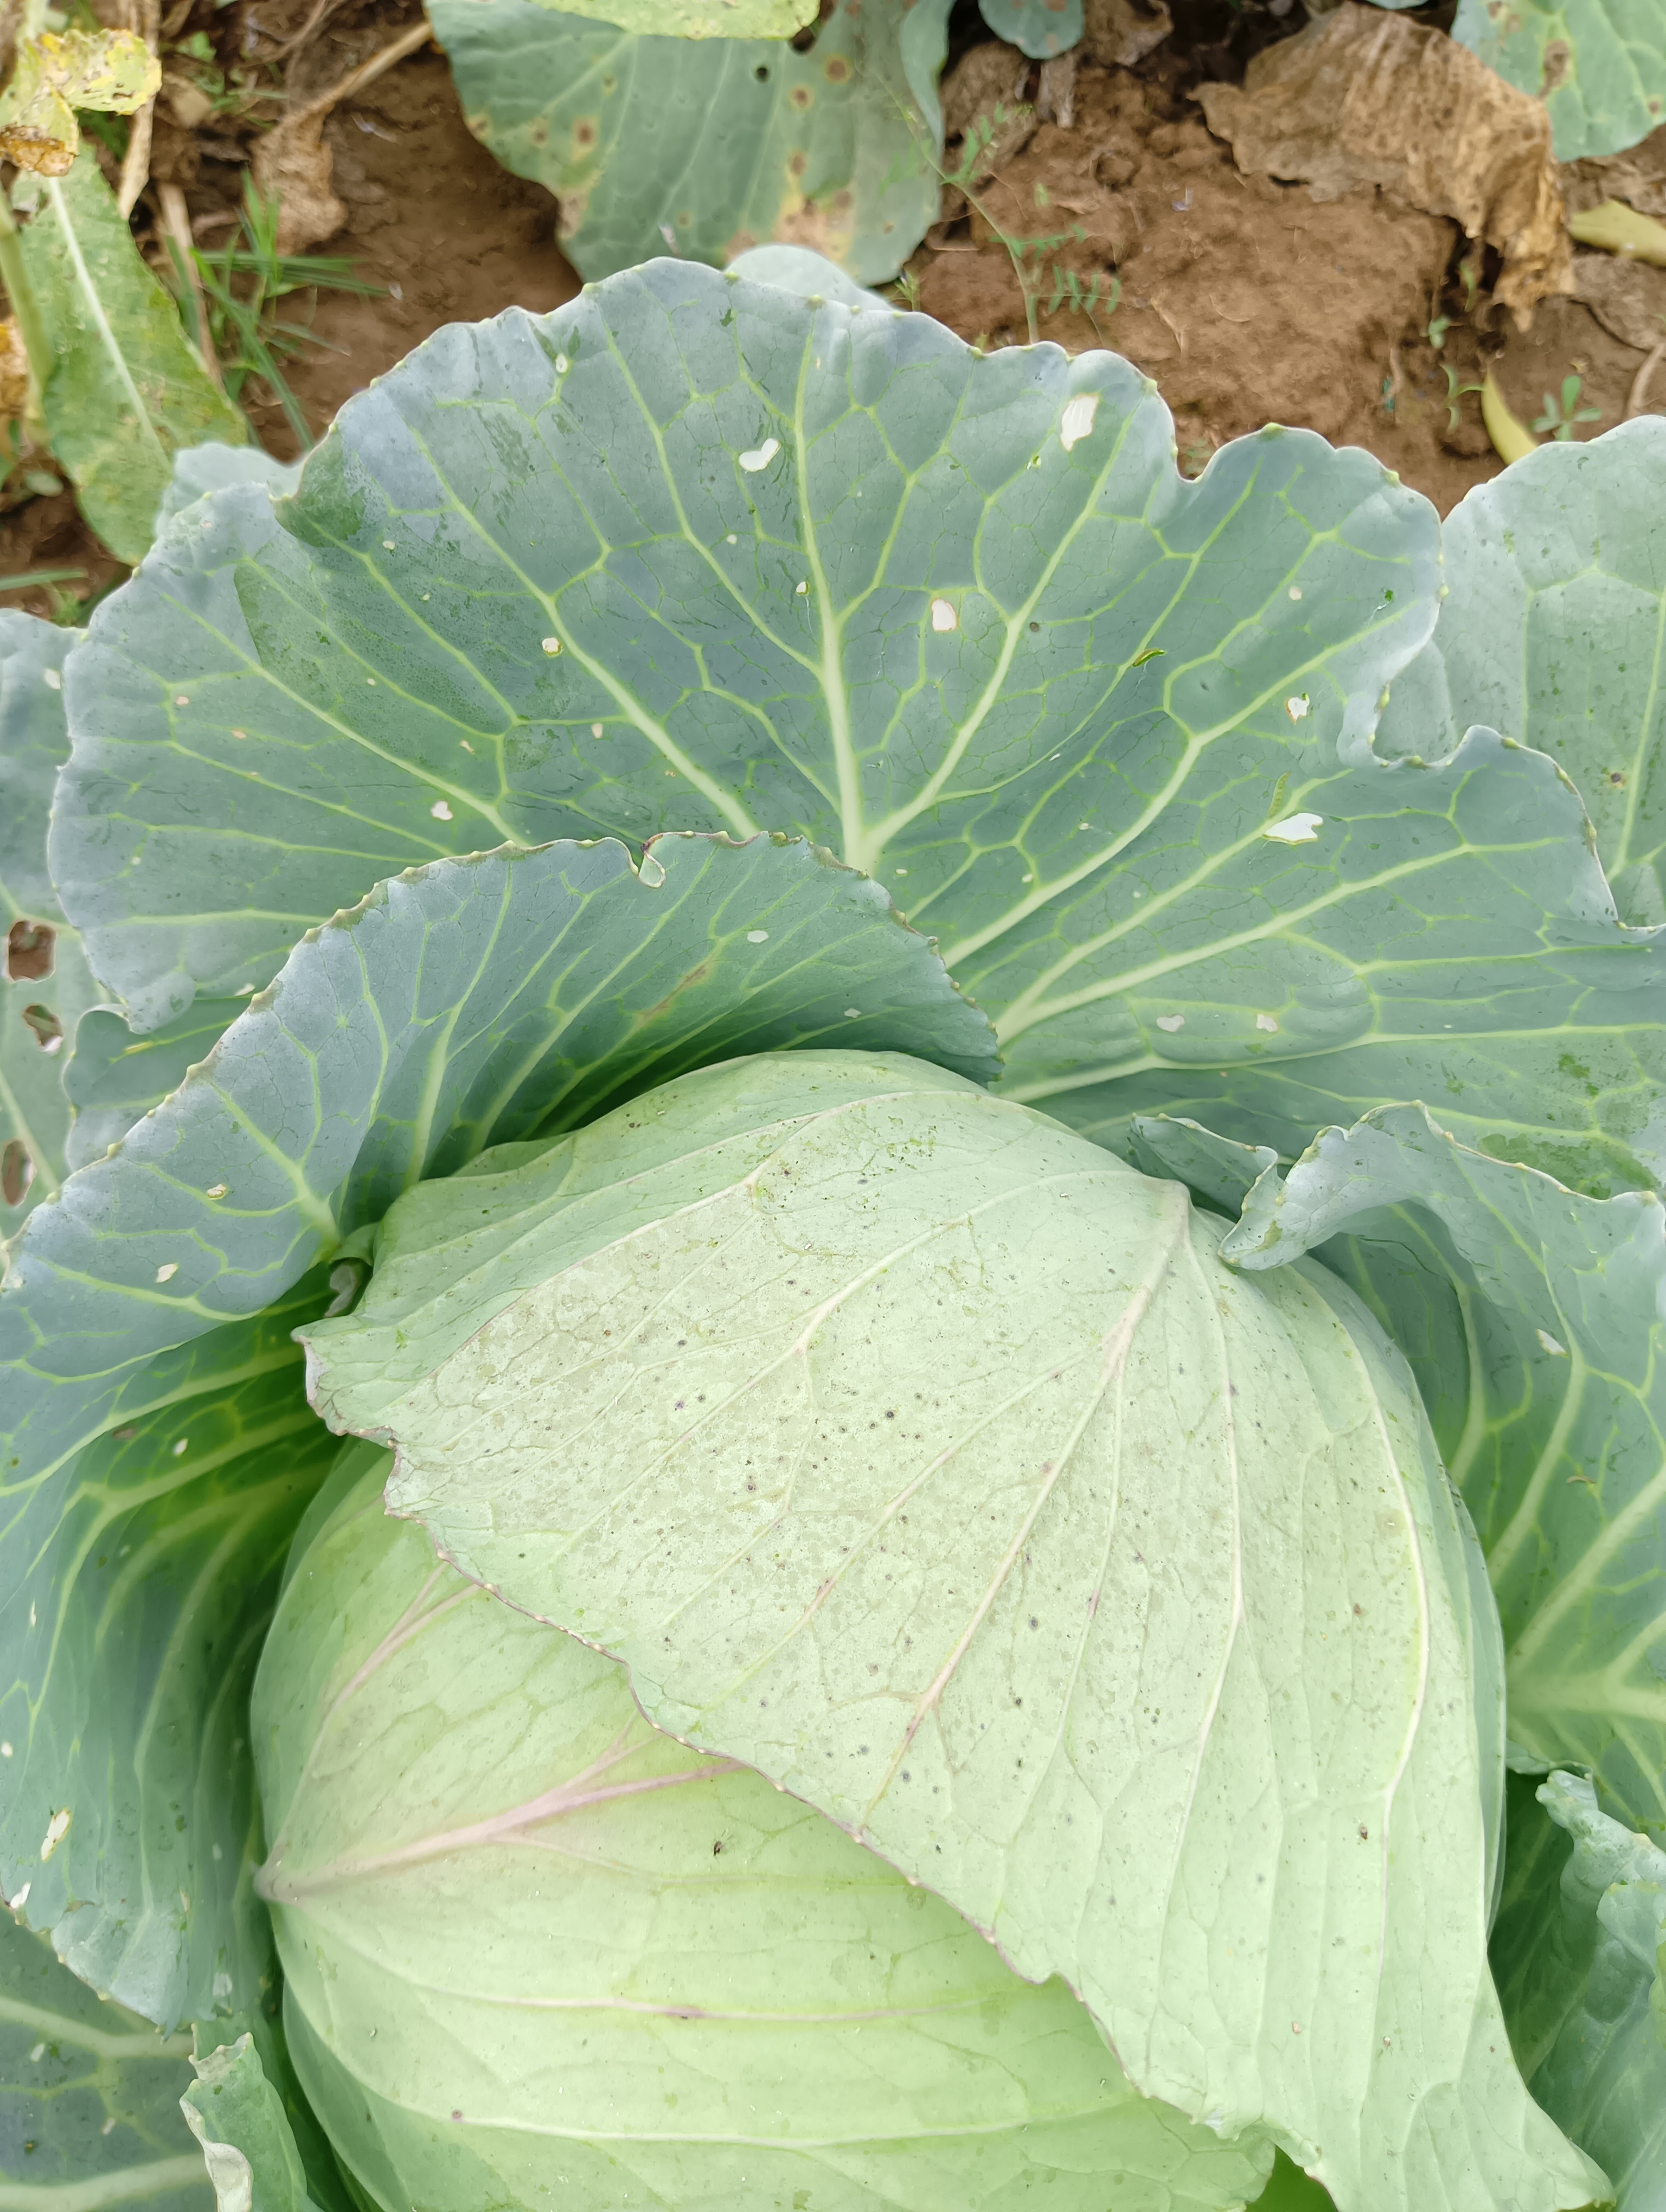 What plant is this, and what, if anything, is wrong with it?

cabbage, healthy
